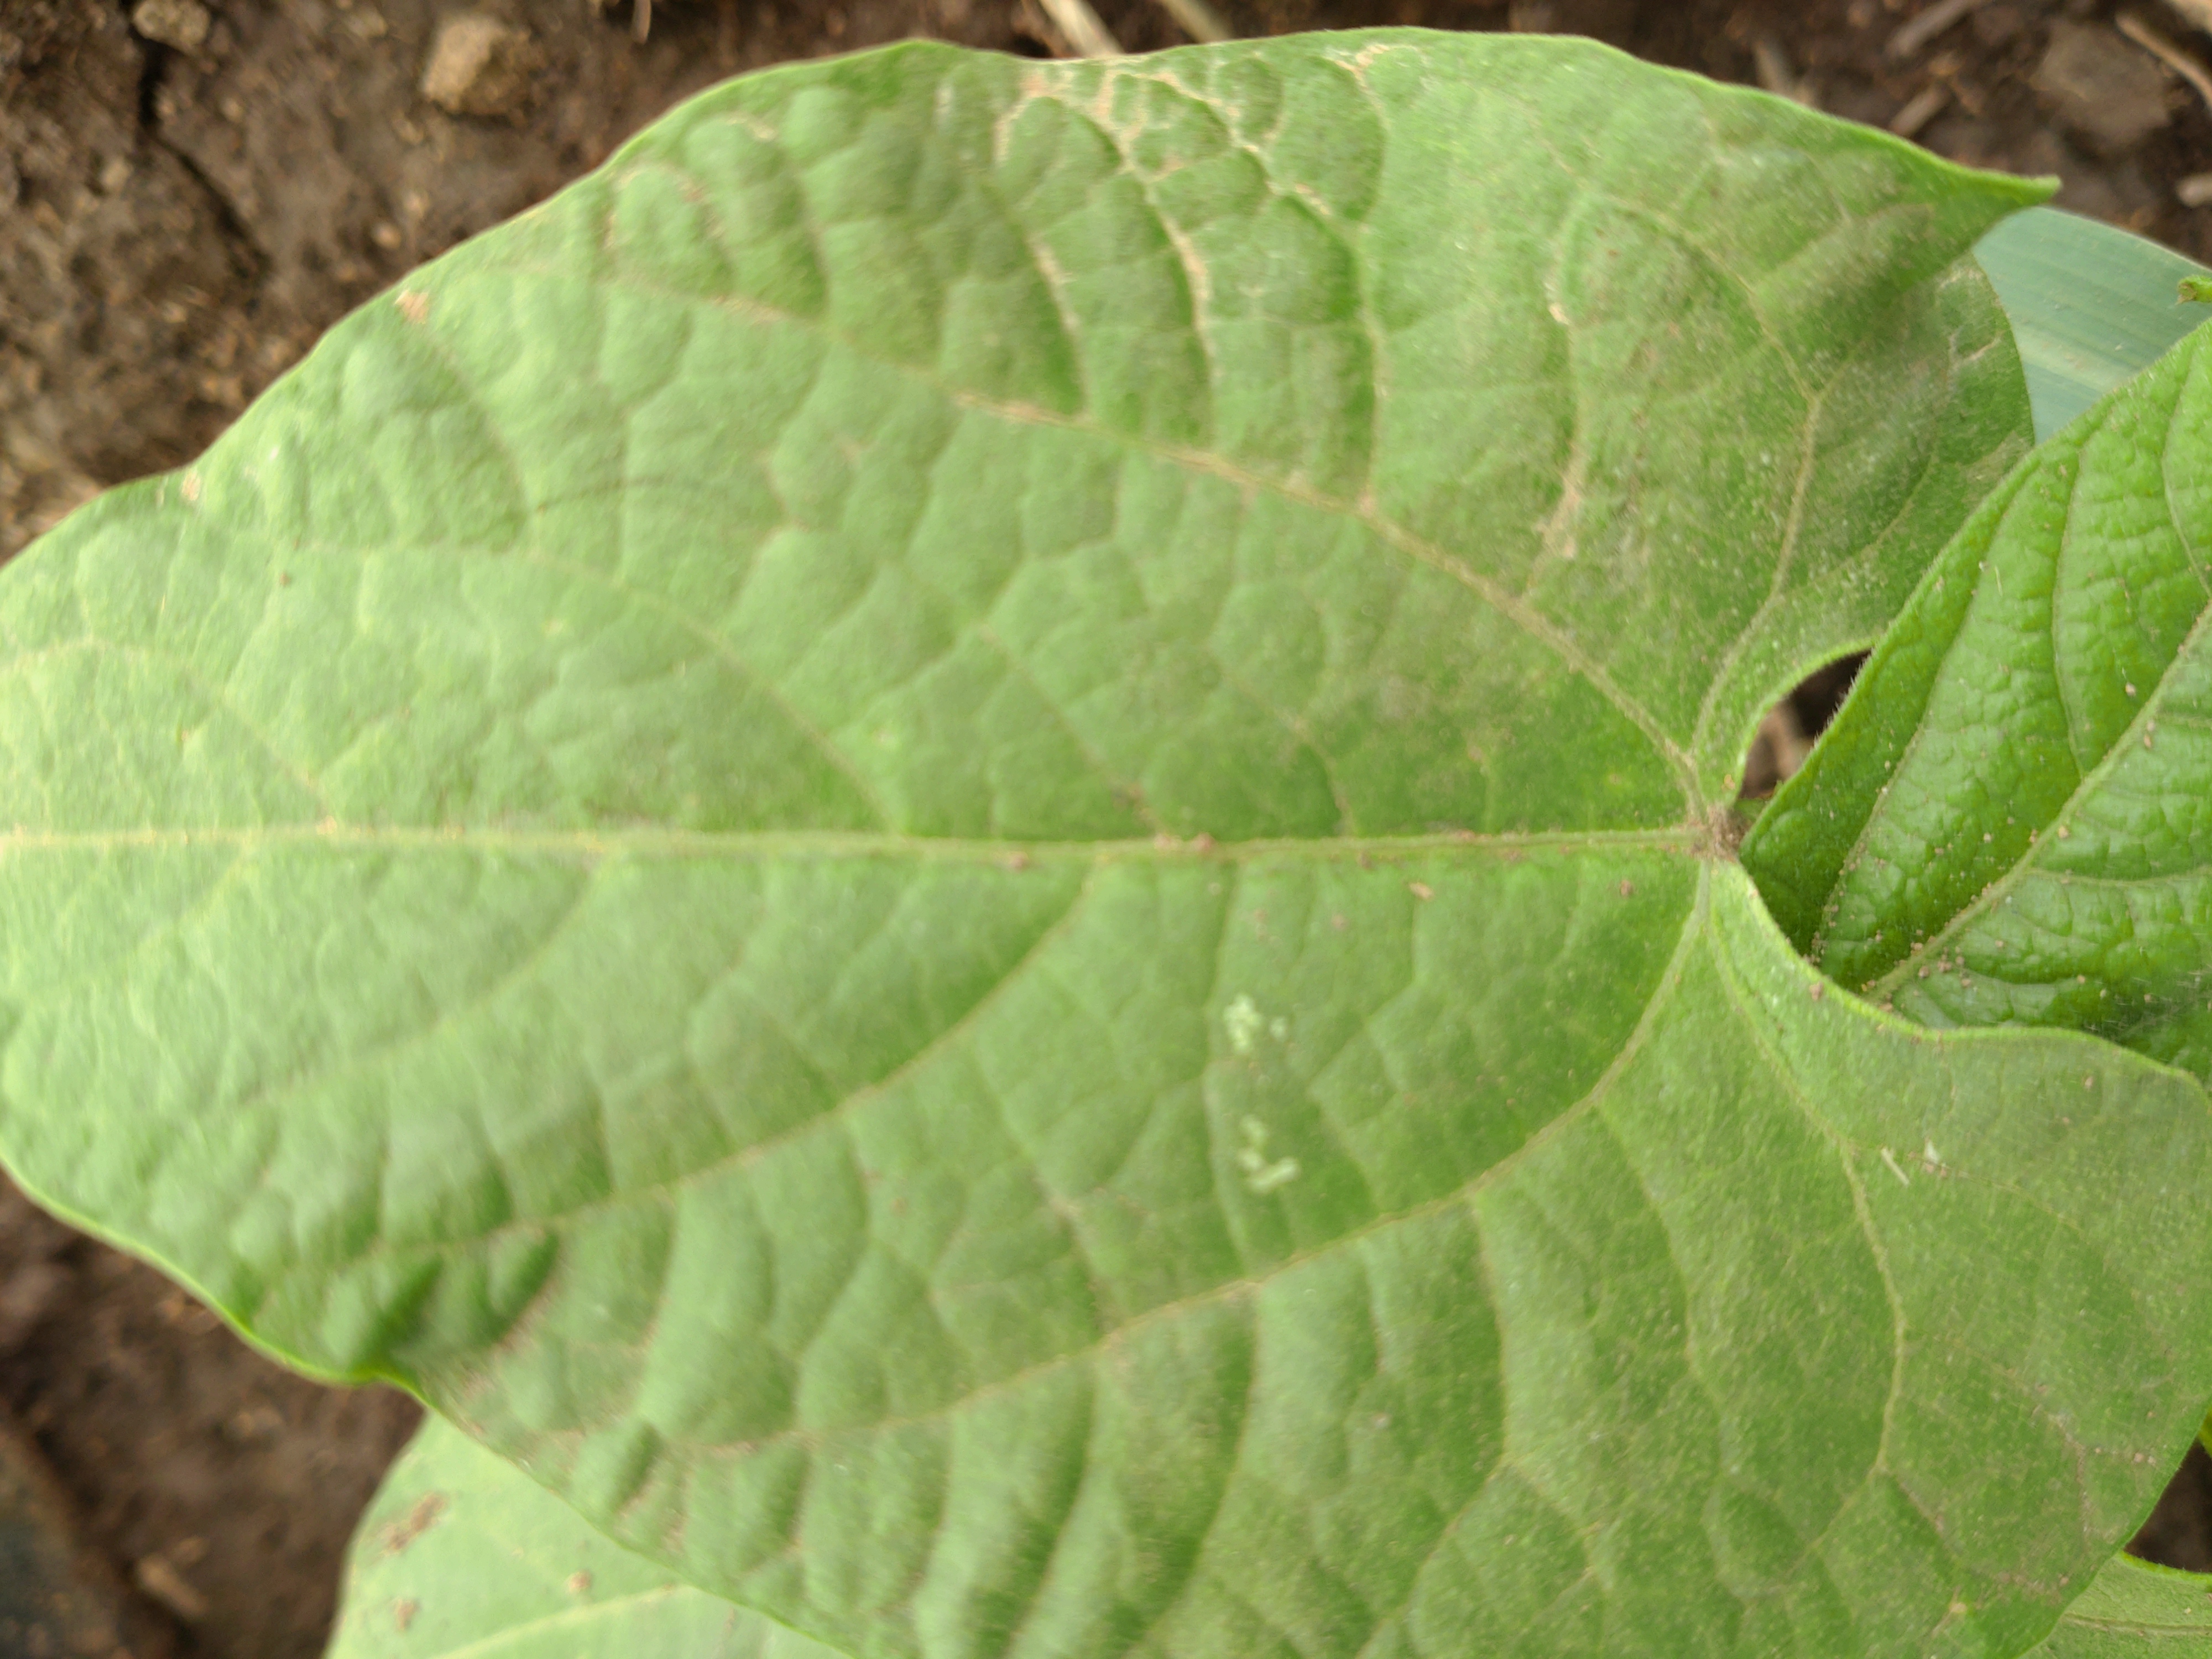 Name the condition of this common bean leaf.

healthy
